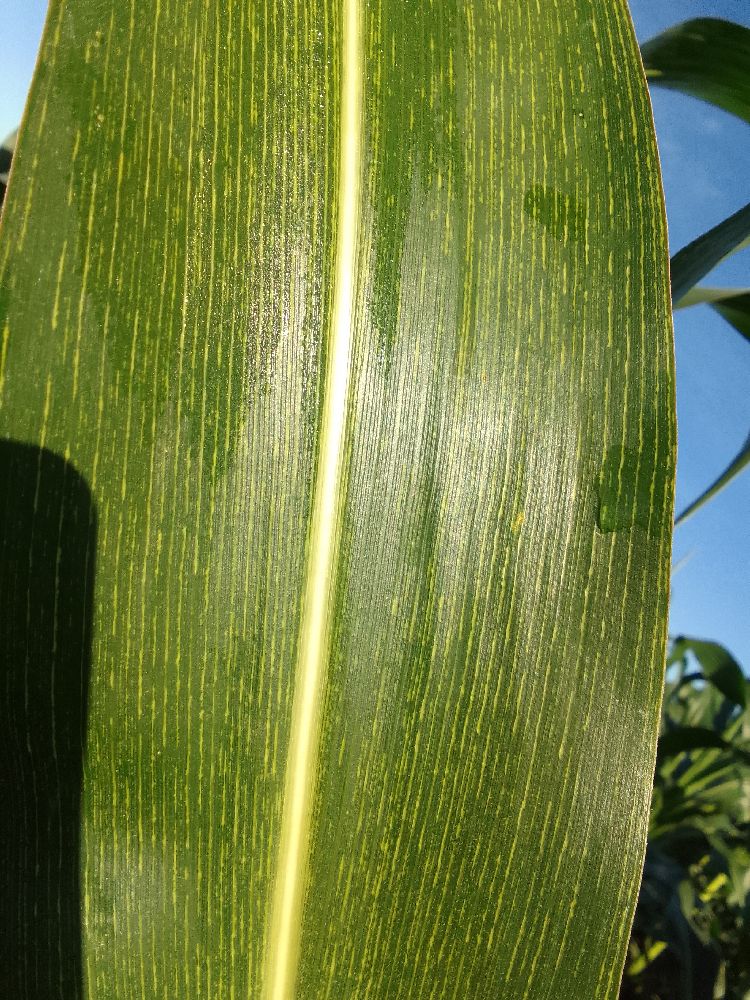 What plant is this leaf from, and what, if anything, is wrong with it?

maize, maize streak virus
